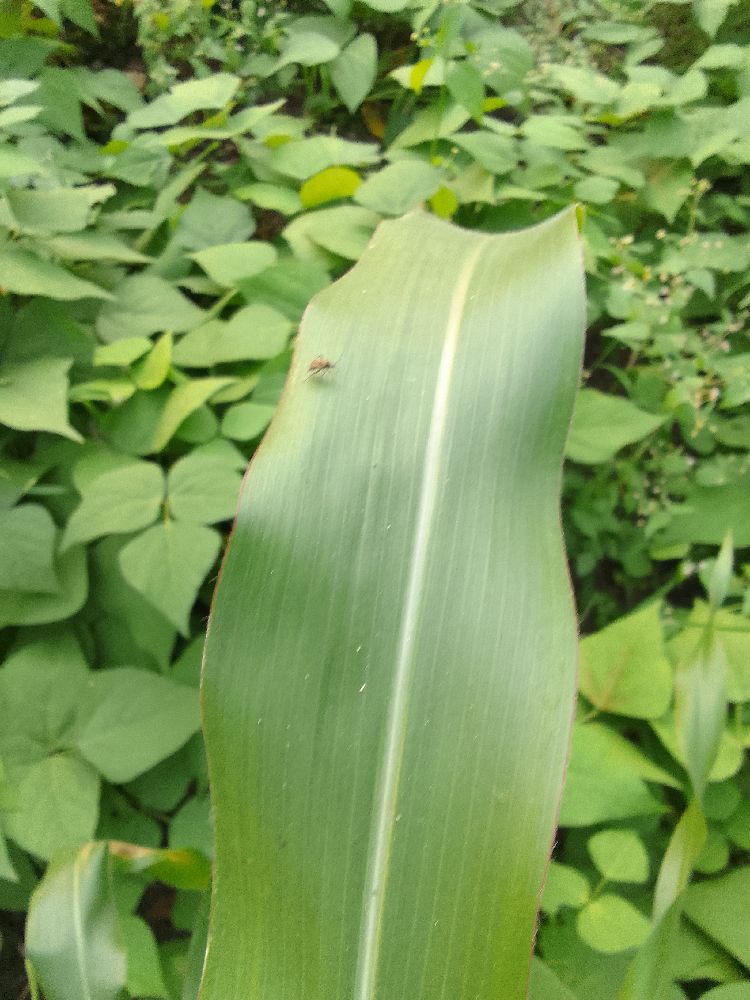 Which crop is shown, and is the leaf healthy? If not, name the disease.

maize, healthy
